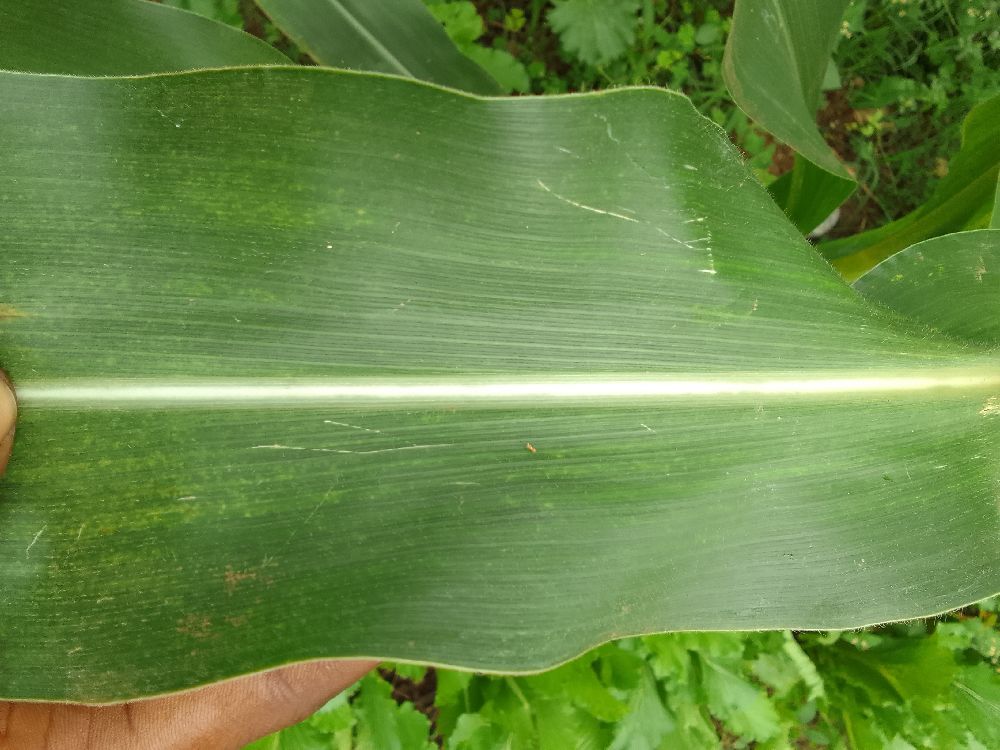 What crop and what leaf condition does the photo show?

maize, healthy
